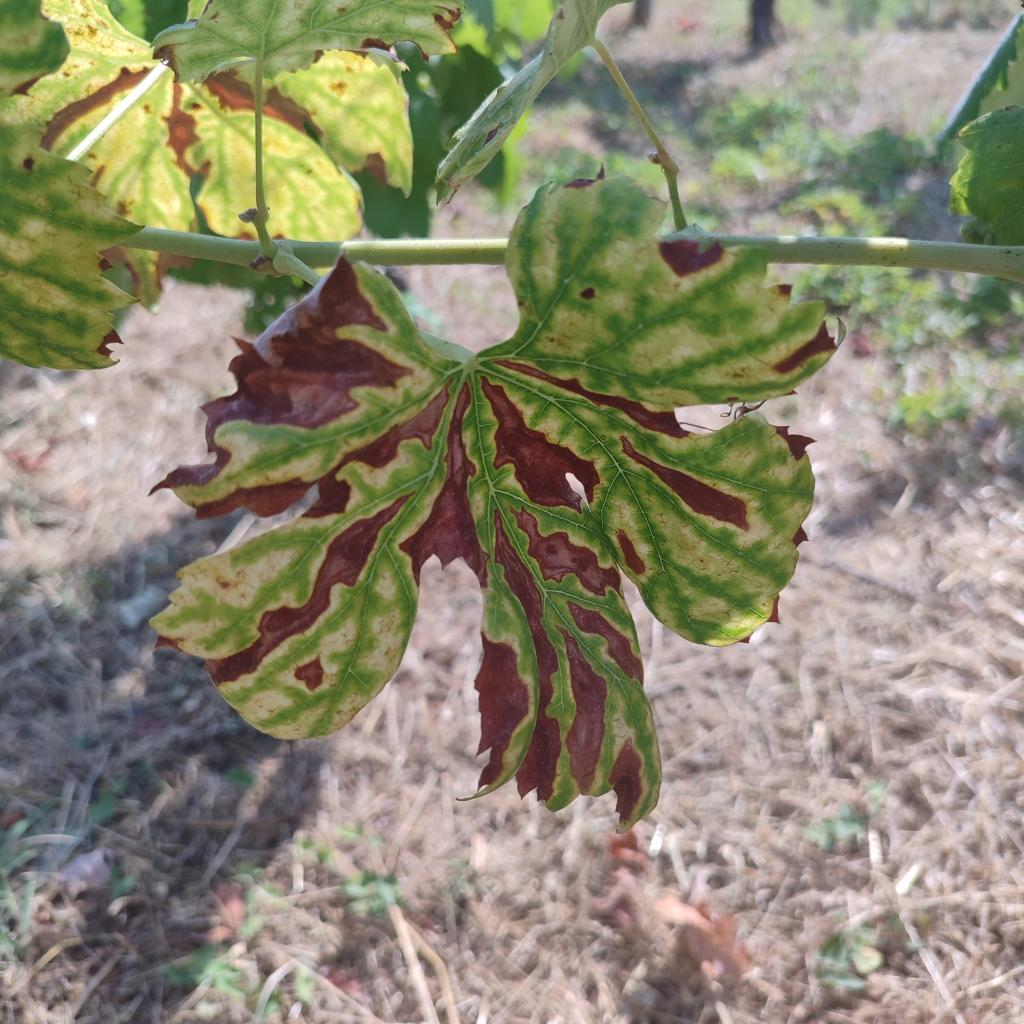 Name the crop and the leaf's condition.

grapevine, esca complex
